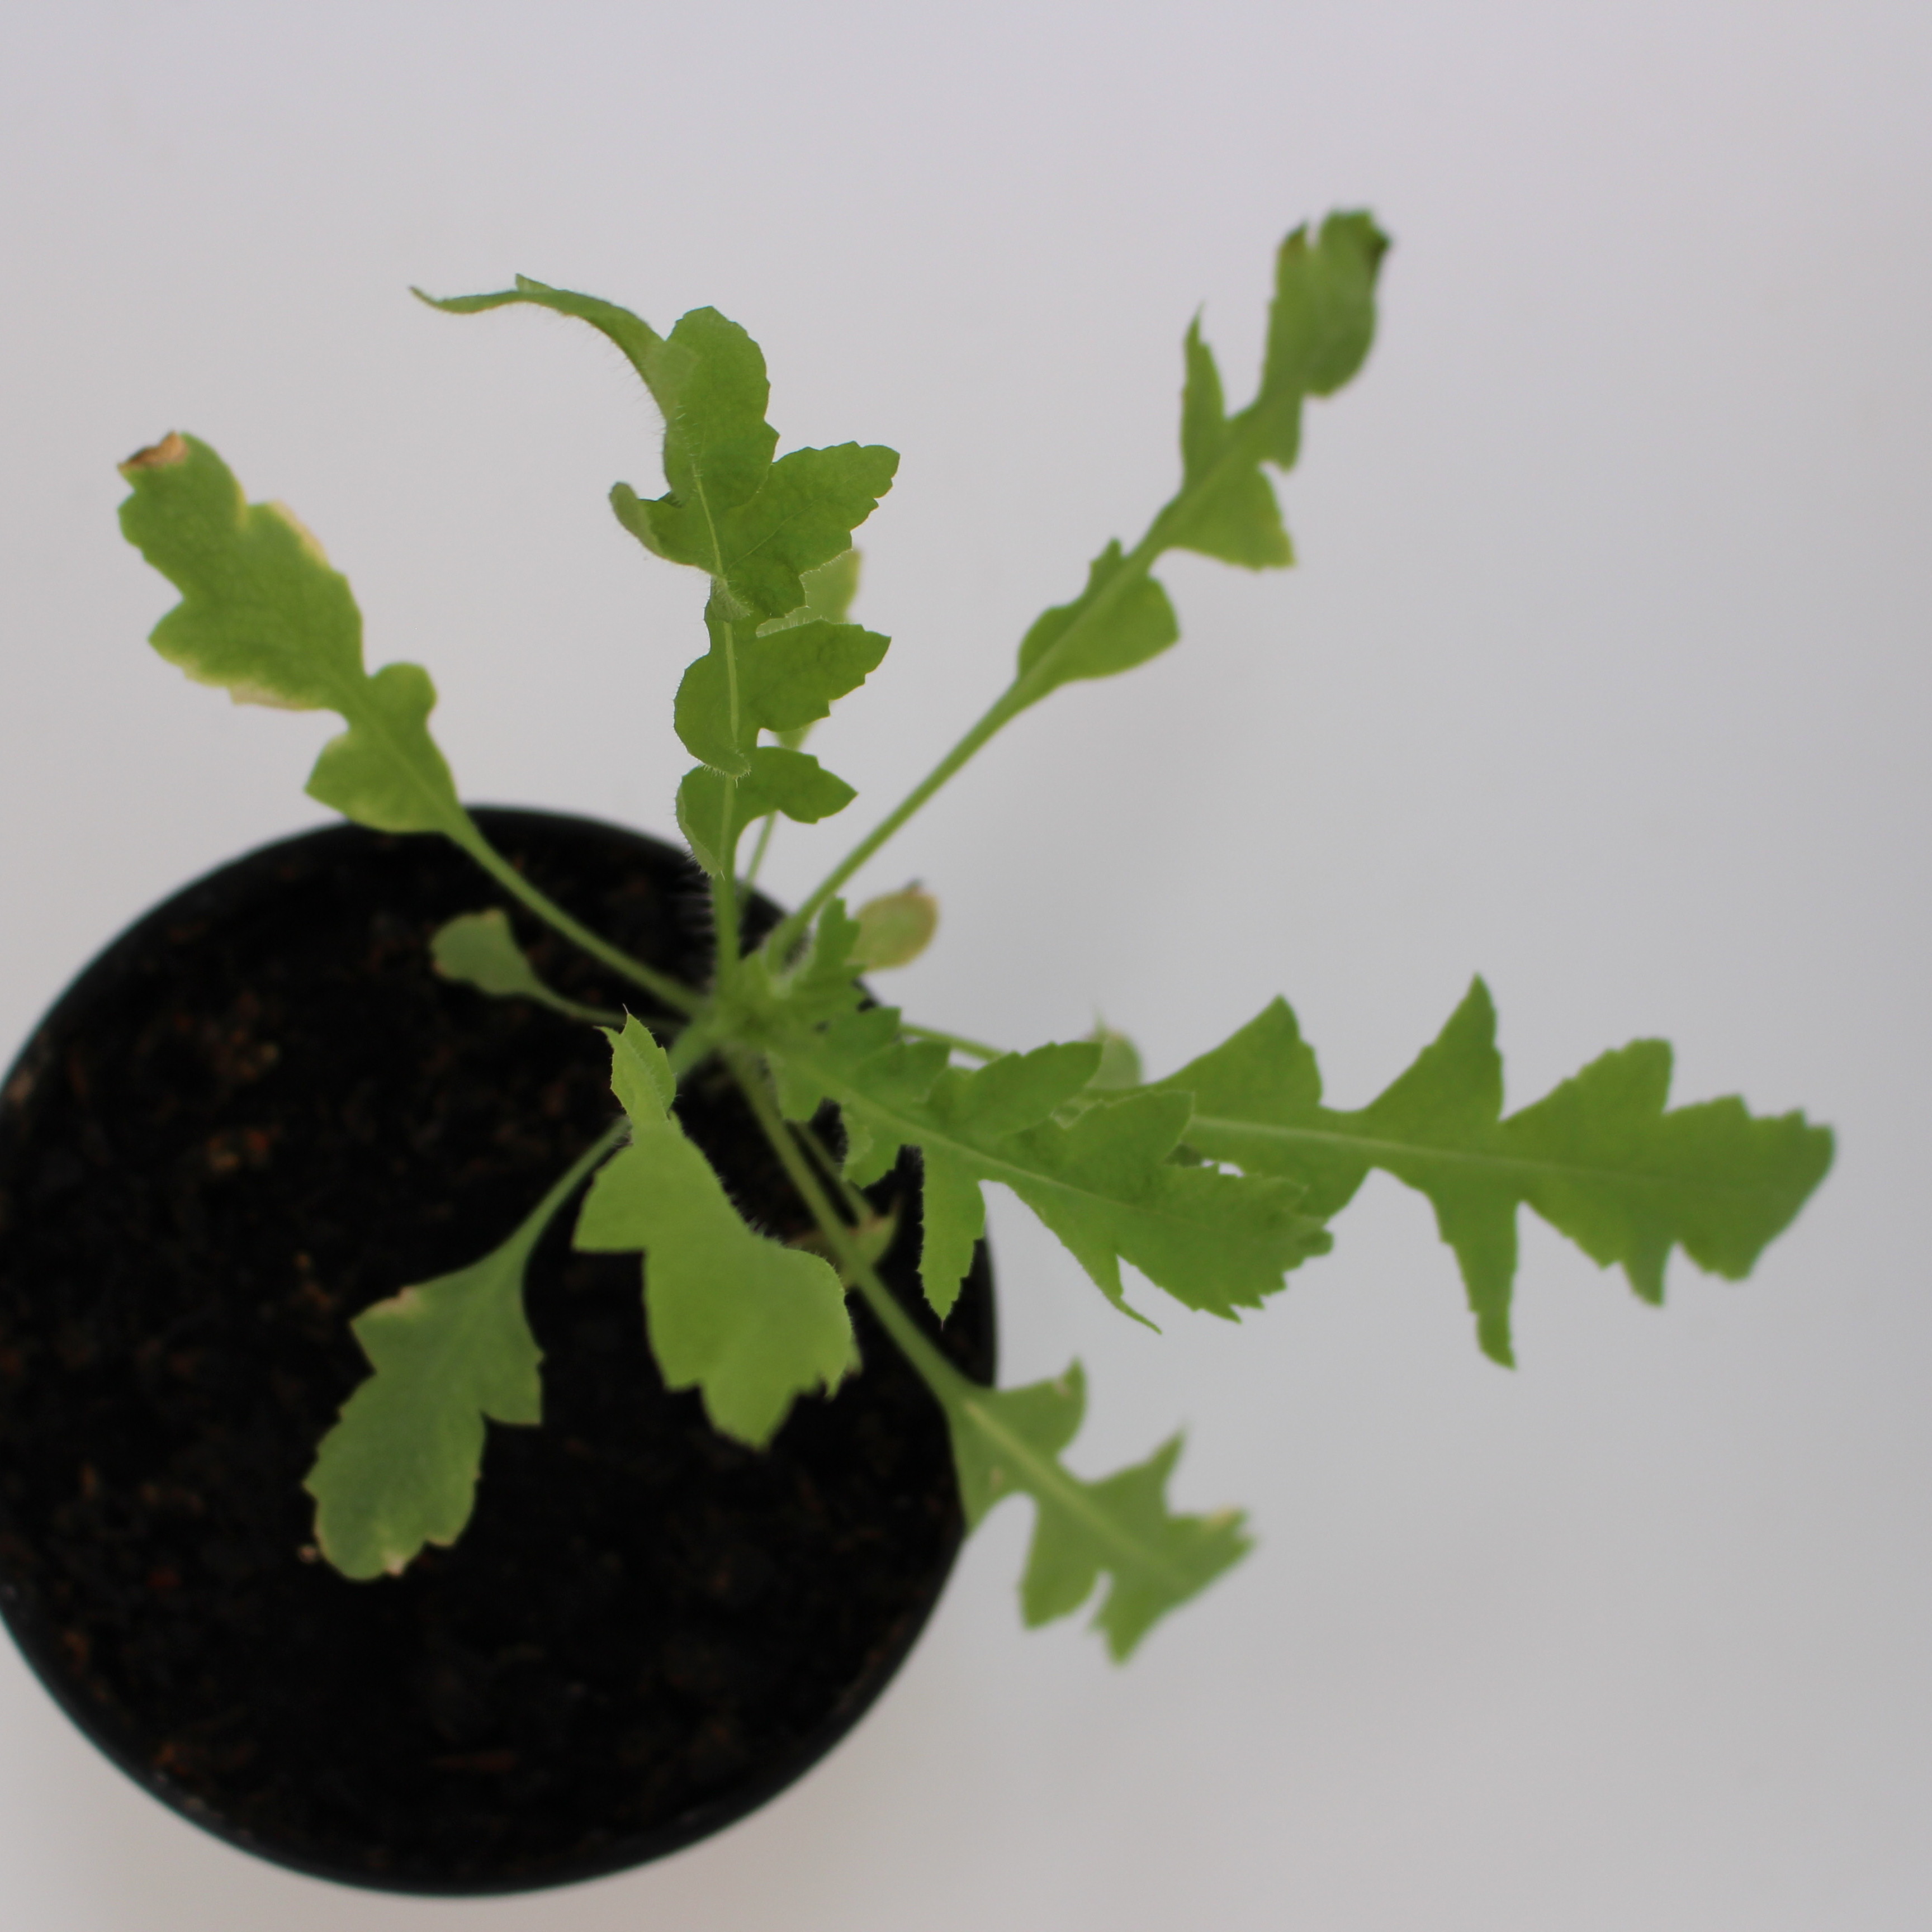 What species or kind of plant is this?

Papaver rhoeas
